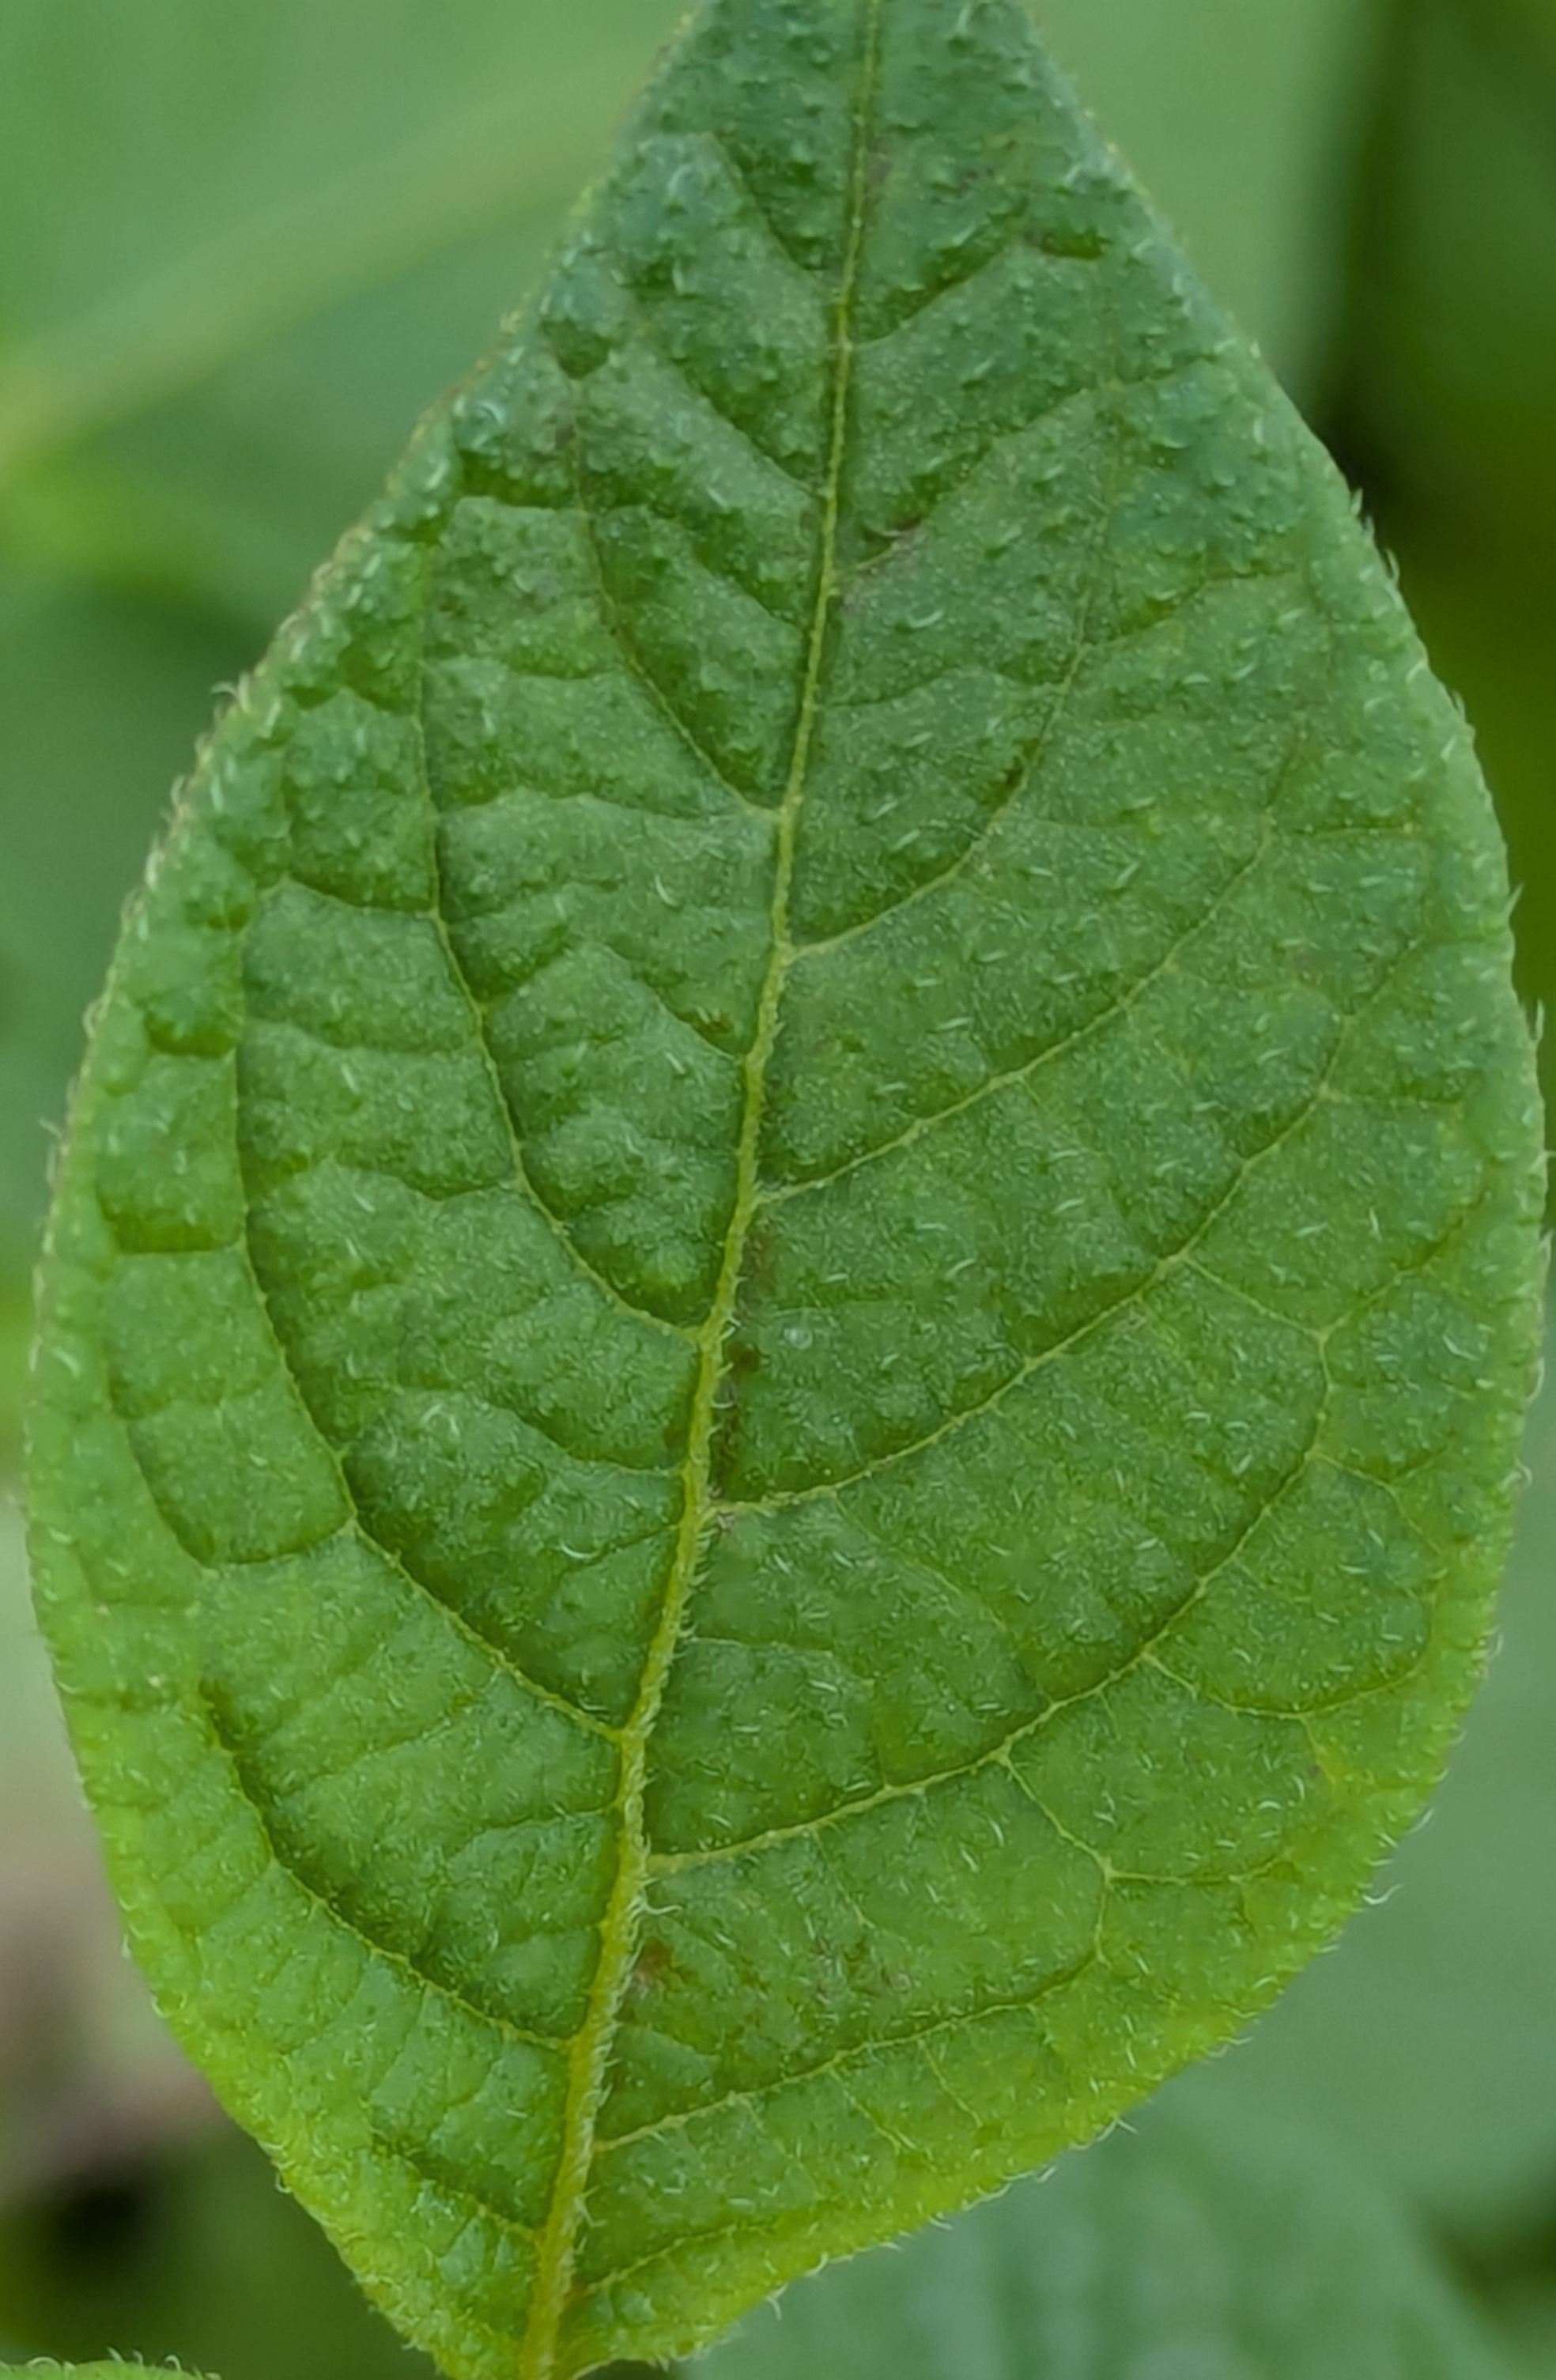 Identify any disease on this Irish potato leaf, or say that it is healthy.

healthy
